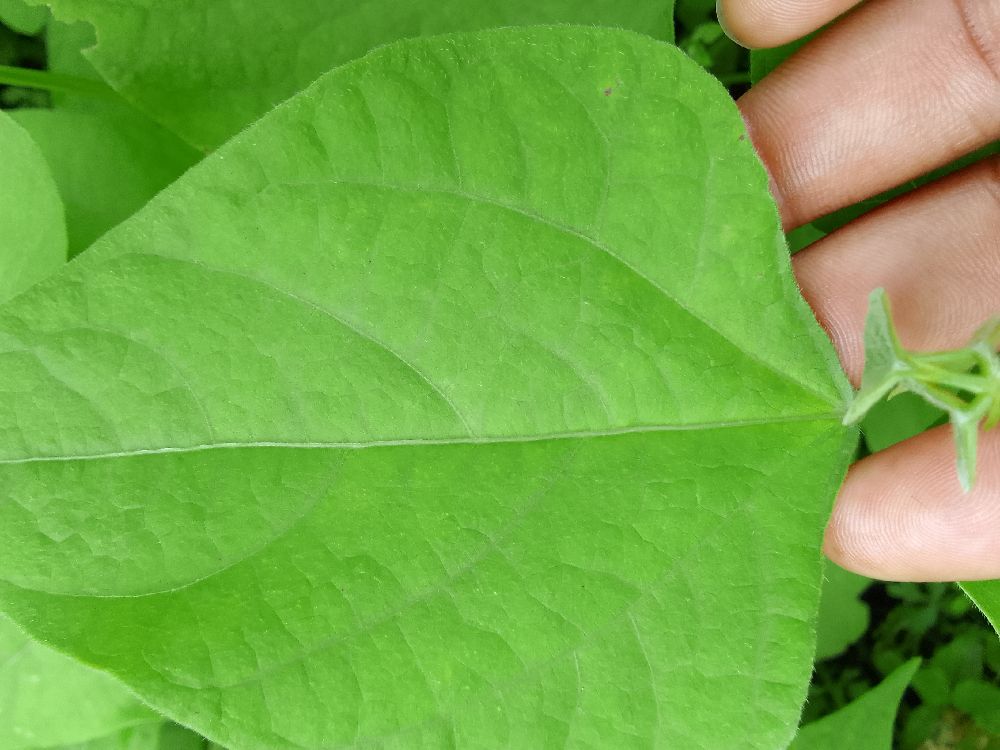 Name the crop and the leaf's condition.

common bean, healthy
